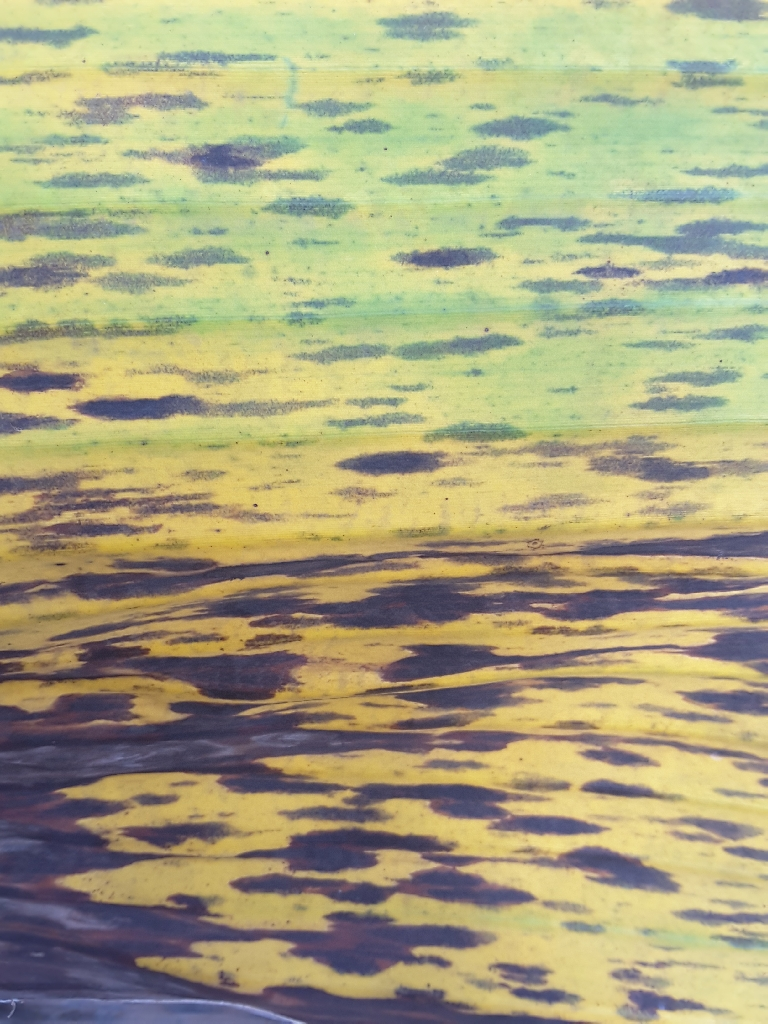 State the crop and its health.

banana, black sigatoka
